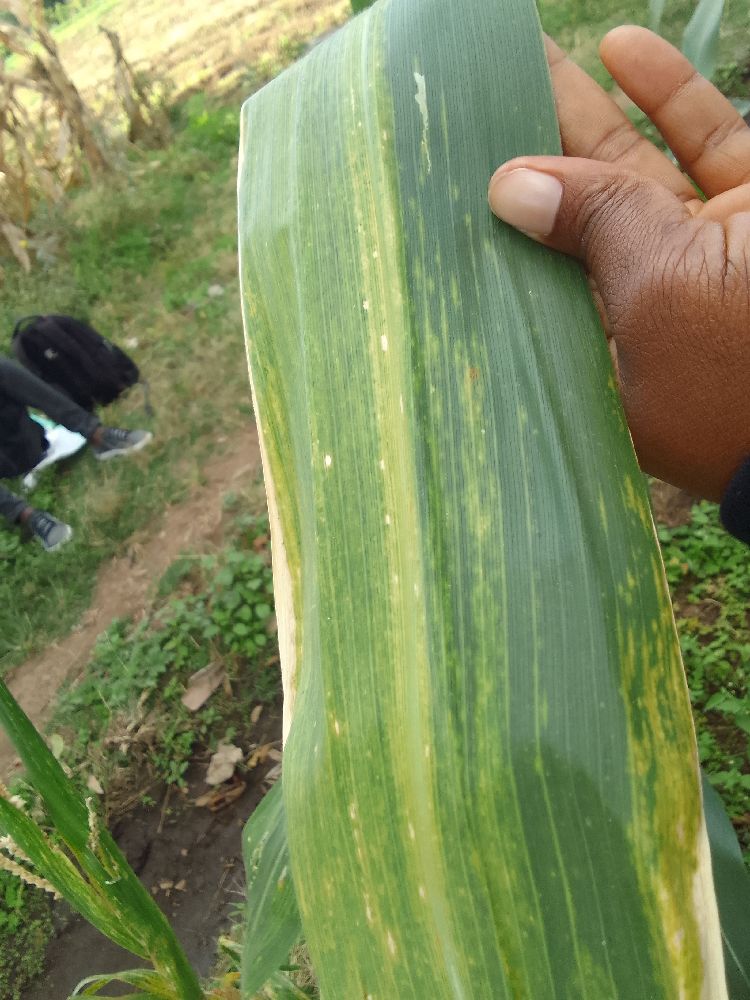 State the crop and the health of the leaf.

maize, maize lethal necrosis
